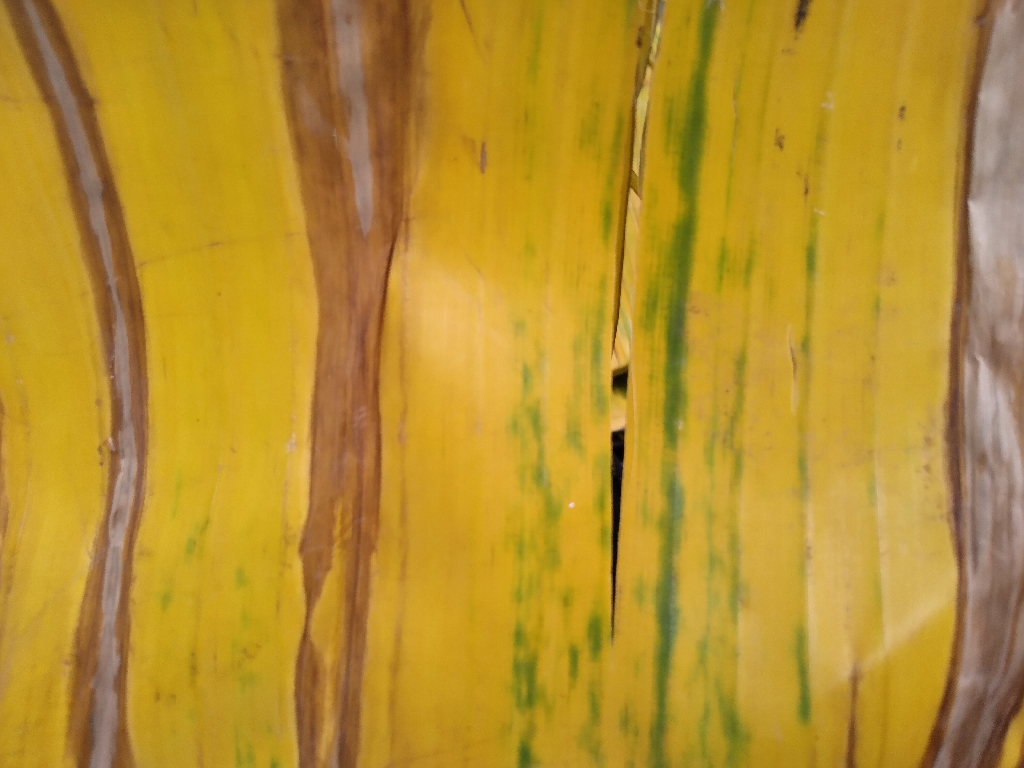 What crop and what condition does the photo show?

banana, fusarium wilt race 1
